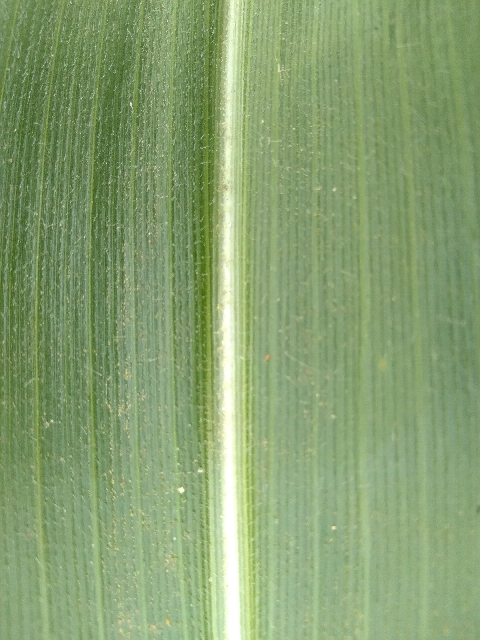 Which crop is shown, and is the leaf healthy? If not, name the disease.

maize, healthy
